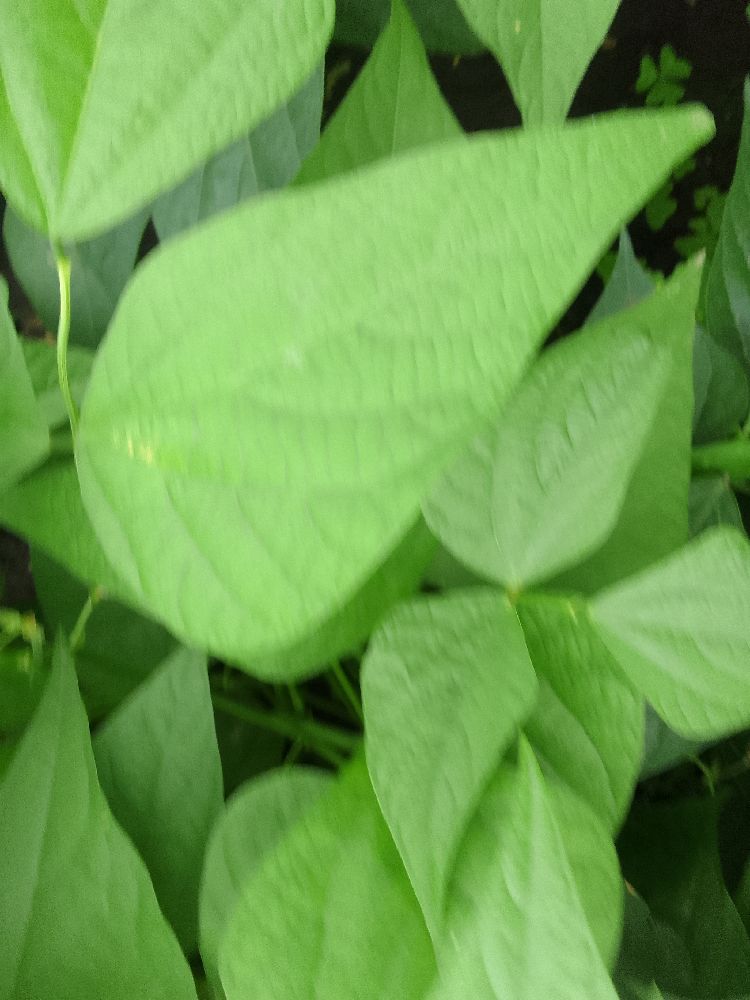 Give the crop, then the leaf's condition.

common bean, healthy
